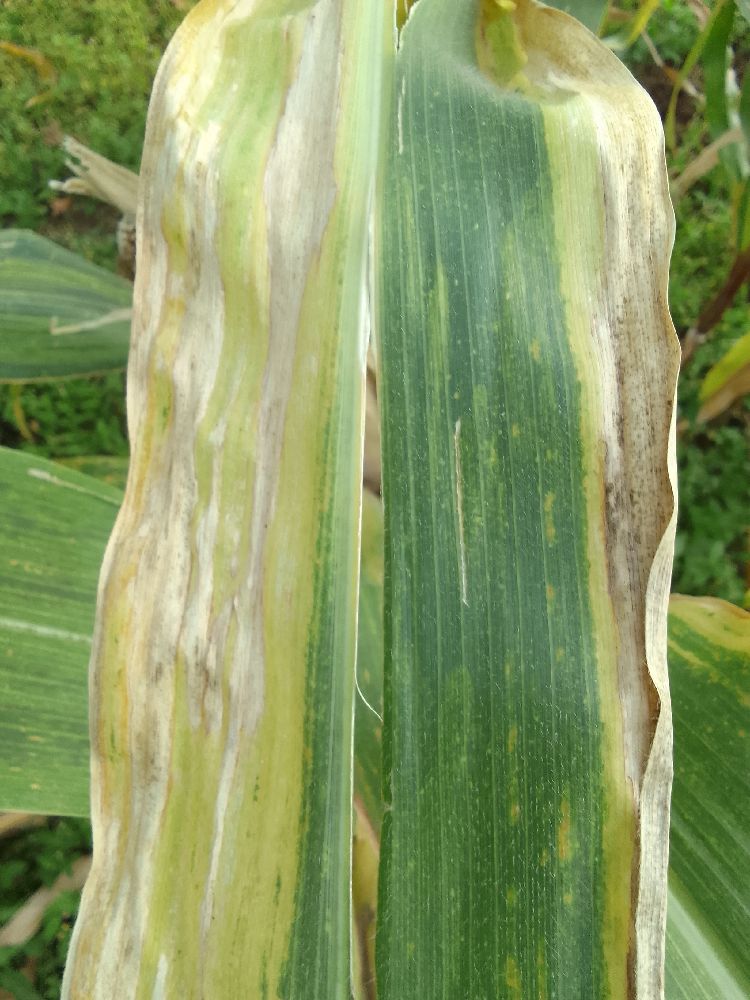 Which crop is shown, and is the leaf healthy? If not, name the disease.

maize, maize lethal necrosis
